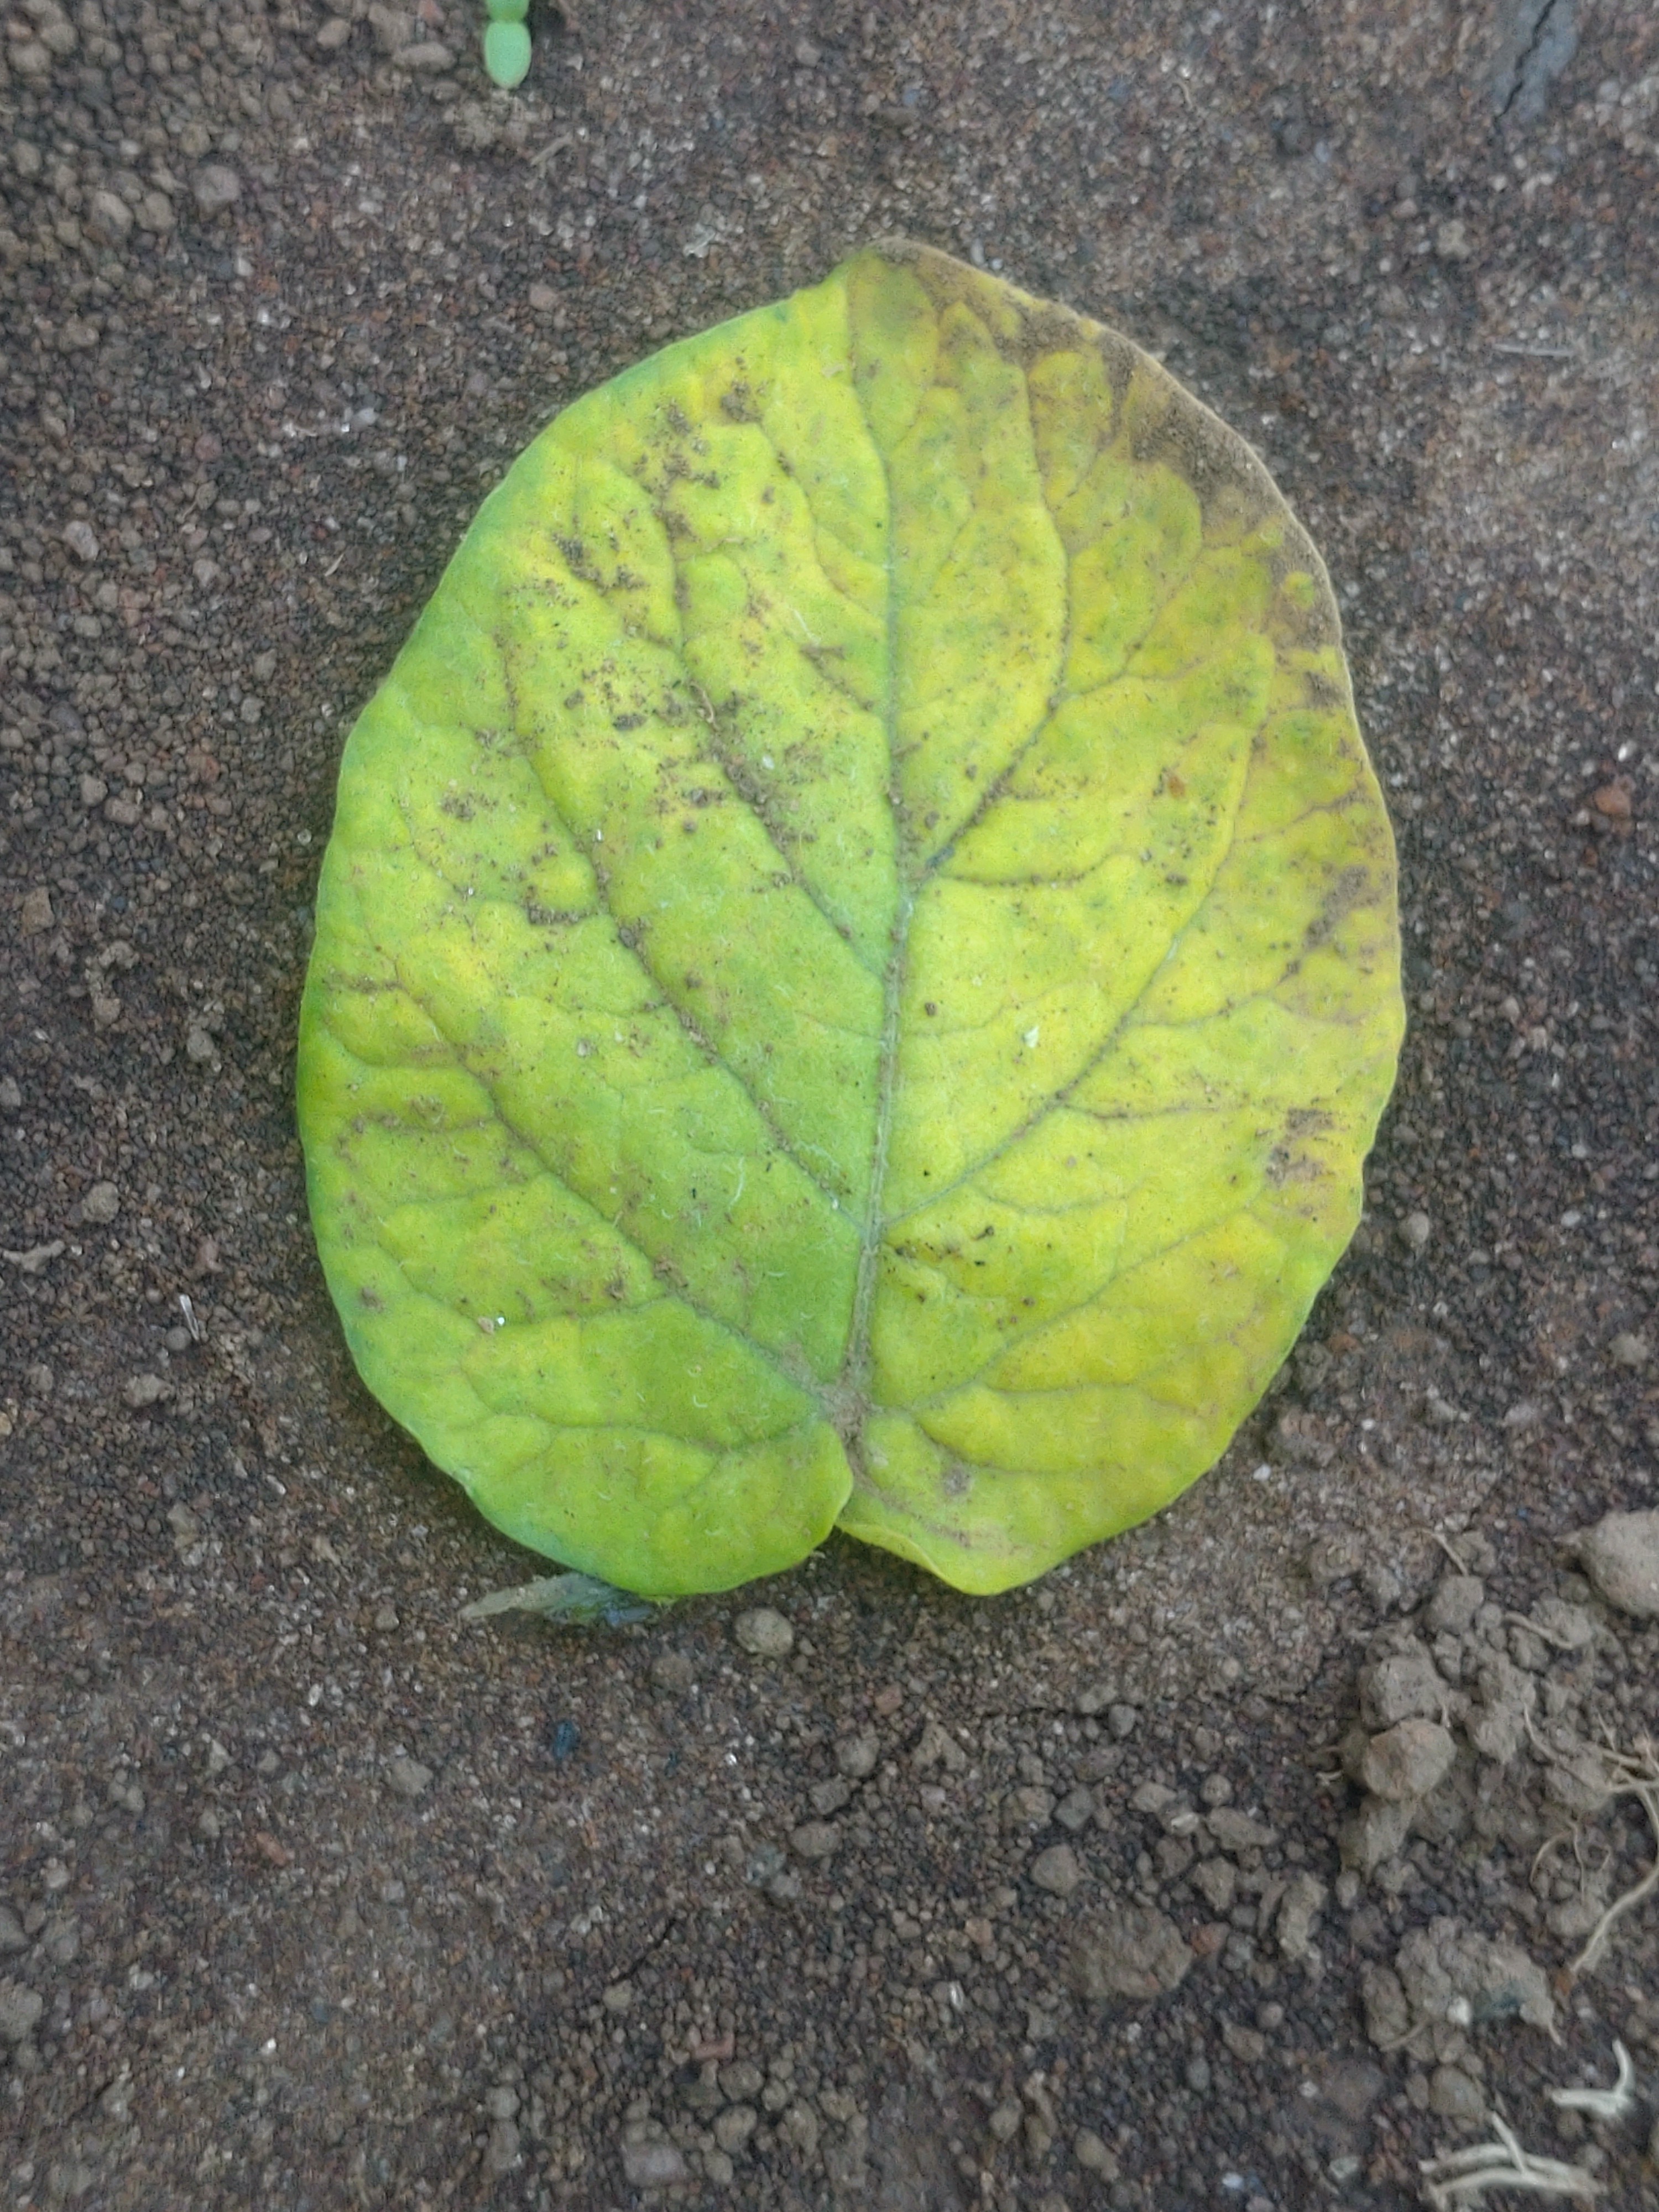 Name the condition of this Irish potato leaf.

late blight
